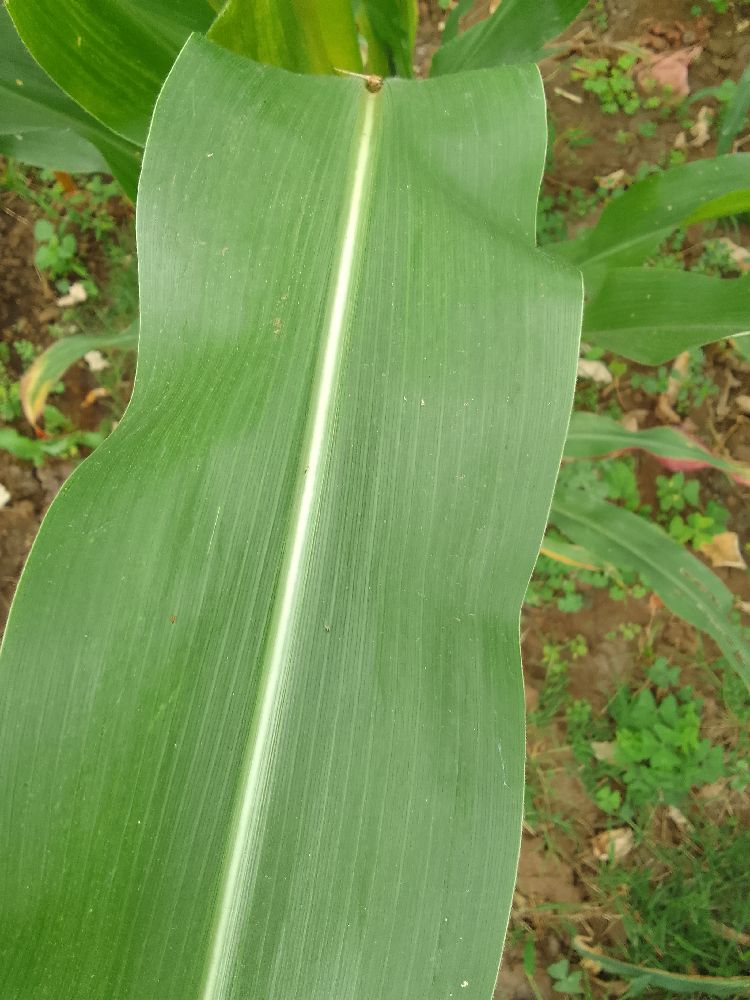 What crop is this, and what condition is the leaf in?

maize, healthy
